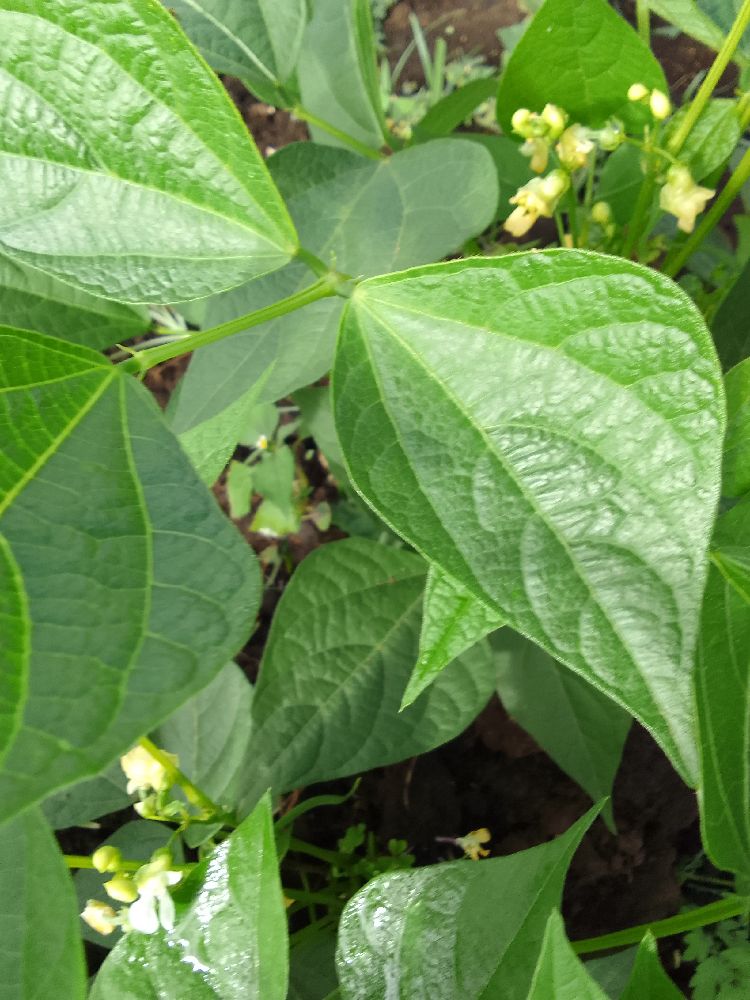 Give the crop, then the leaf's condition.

common bean, healthy
